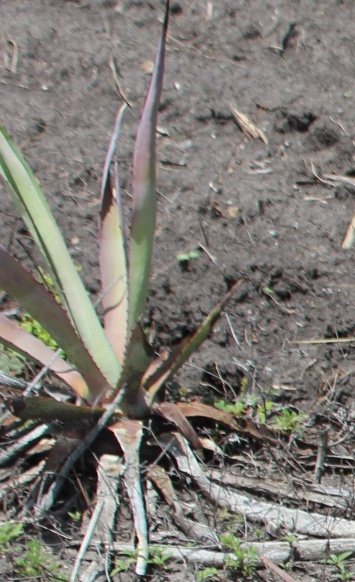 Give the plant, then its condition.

agave, sick
